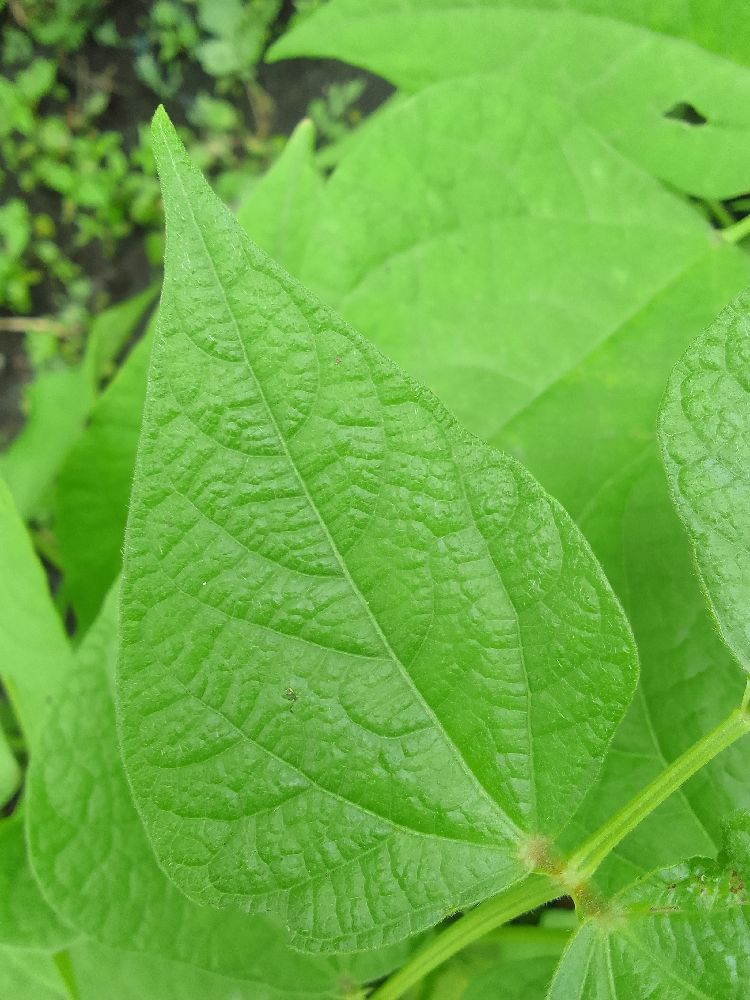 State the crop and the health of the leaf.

common bean, healthy
